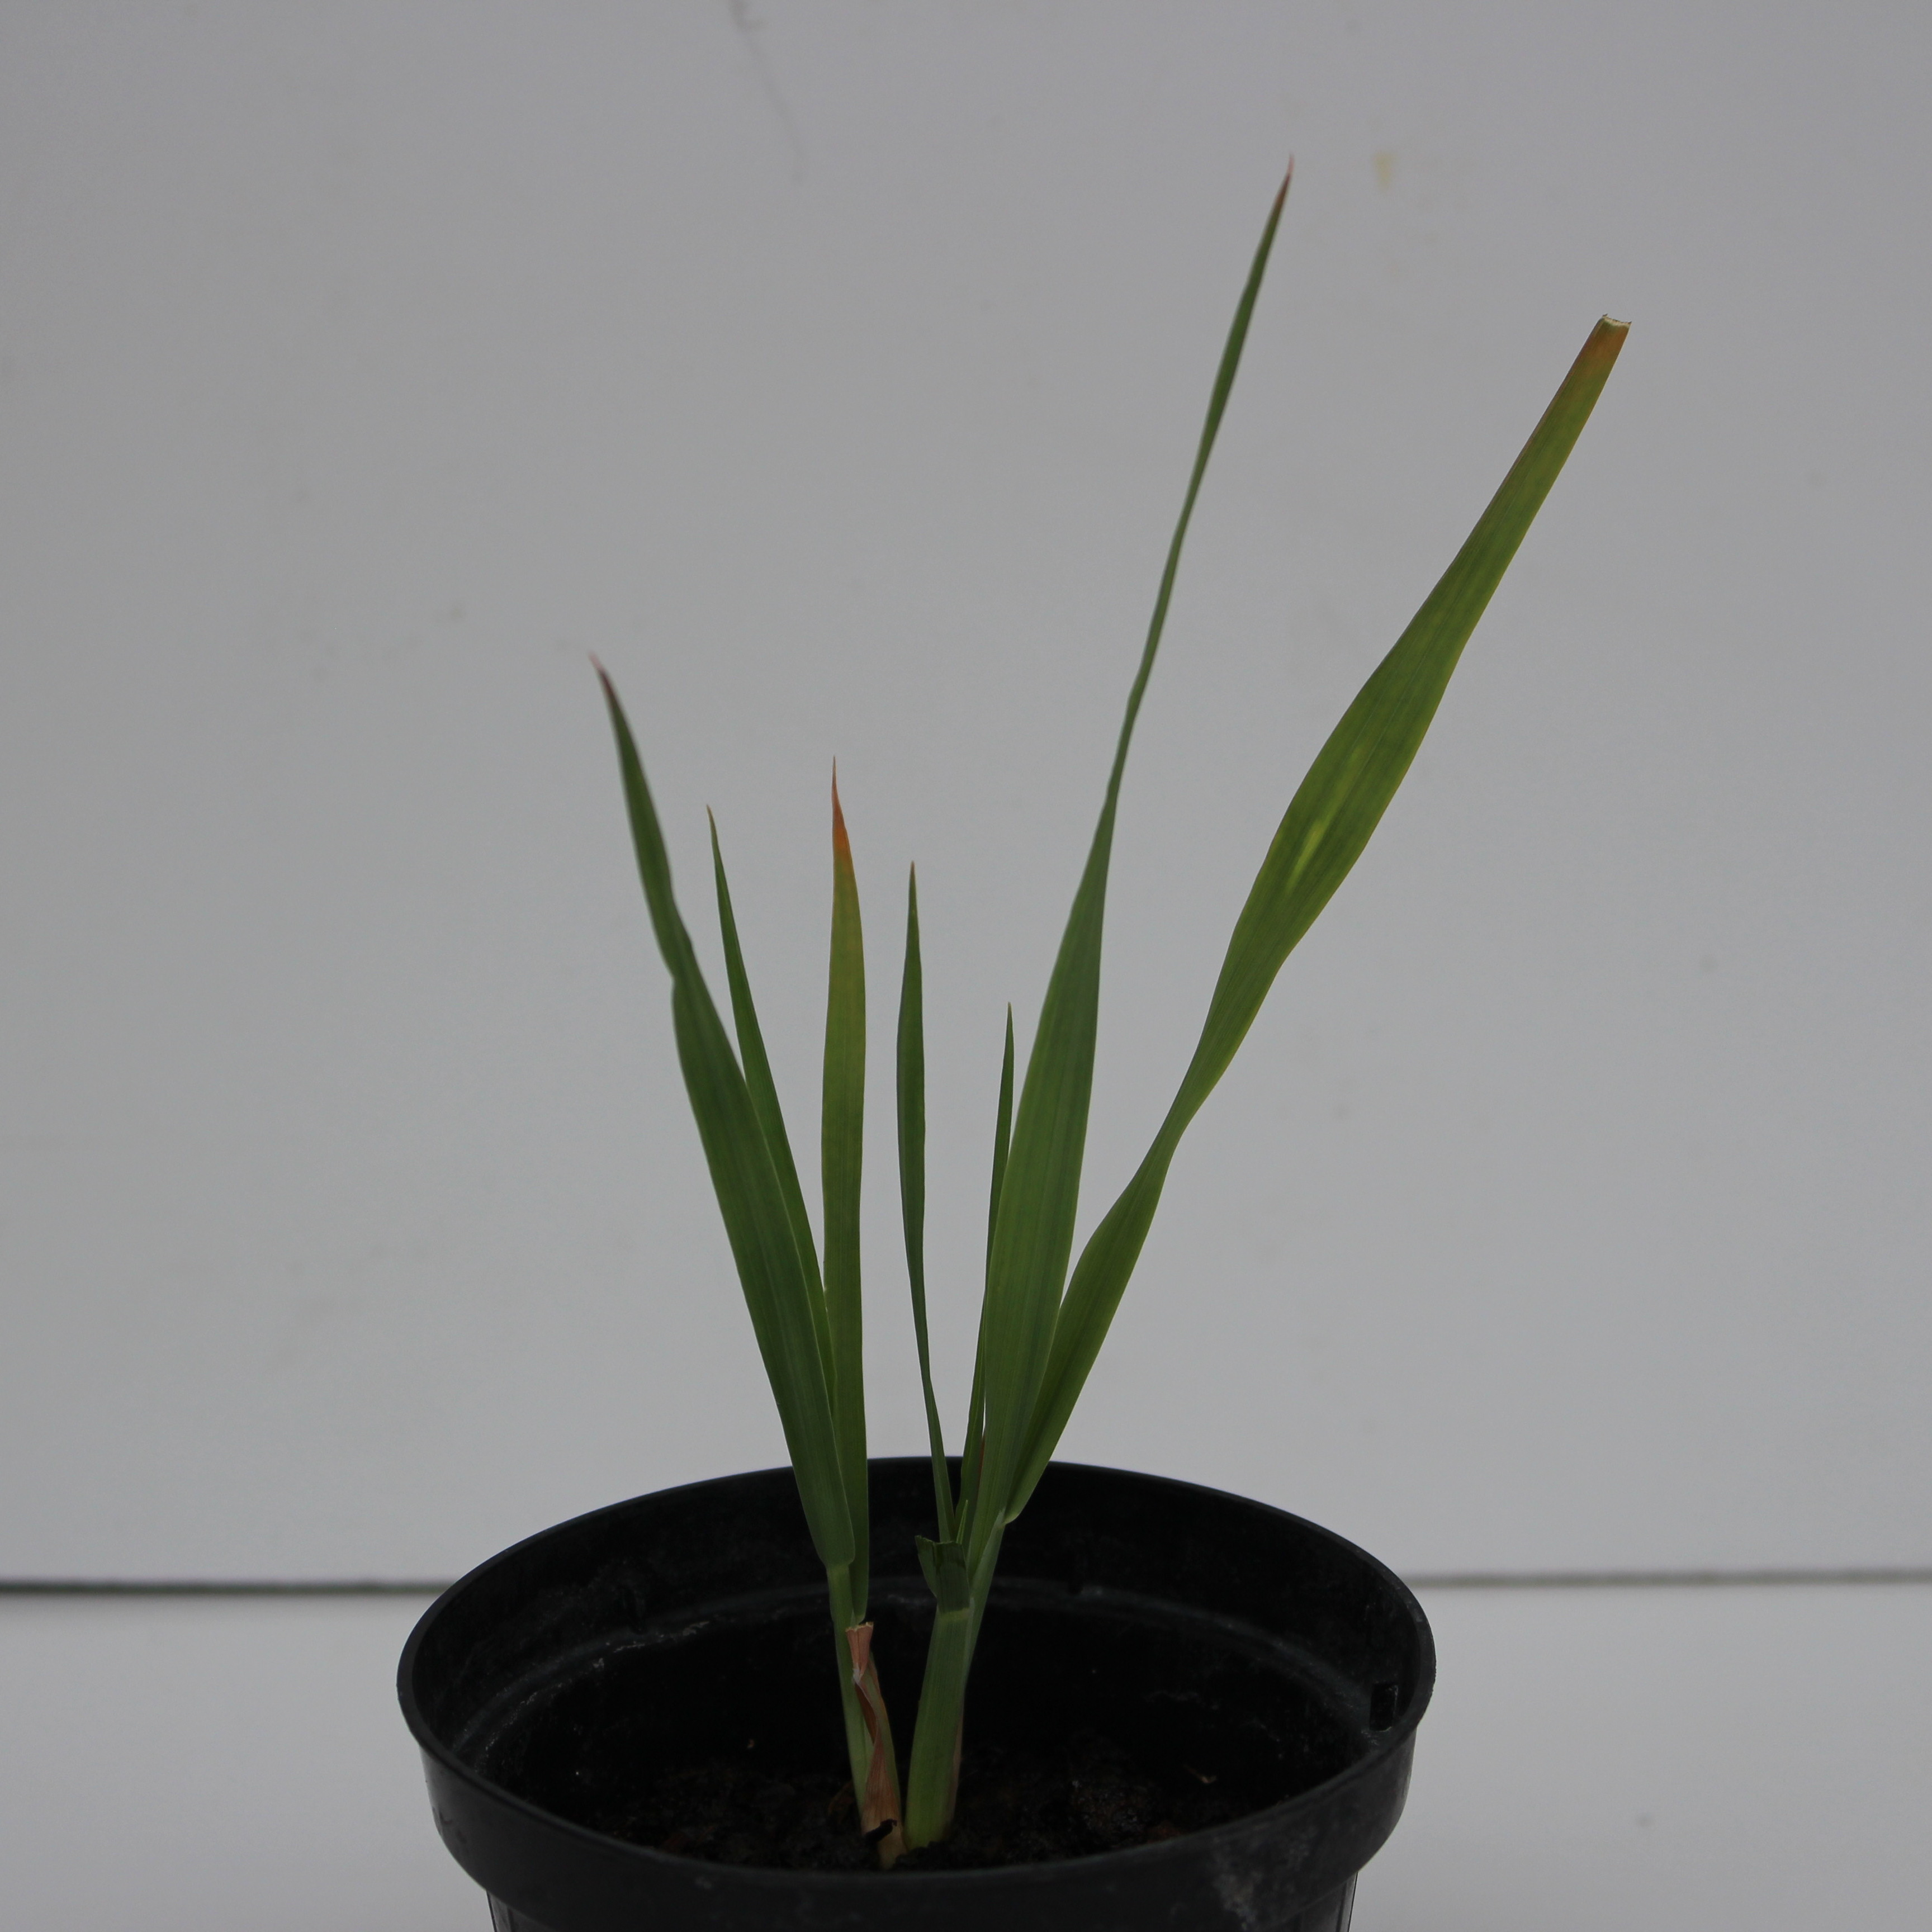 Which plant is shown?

Avena sterilis
